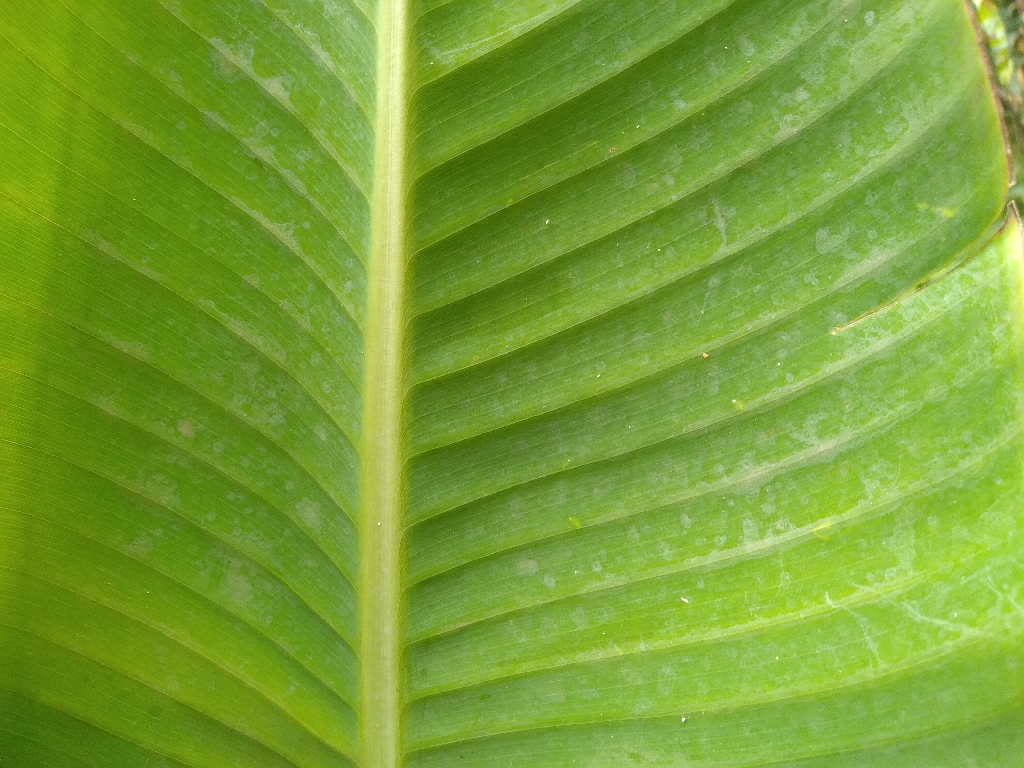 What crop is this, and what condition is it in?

banana, healthy
